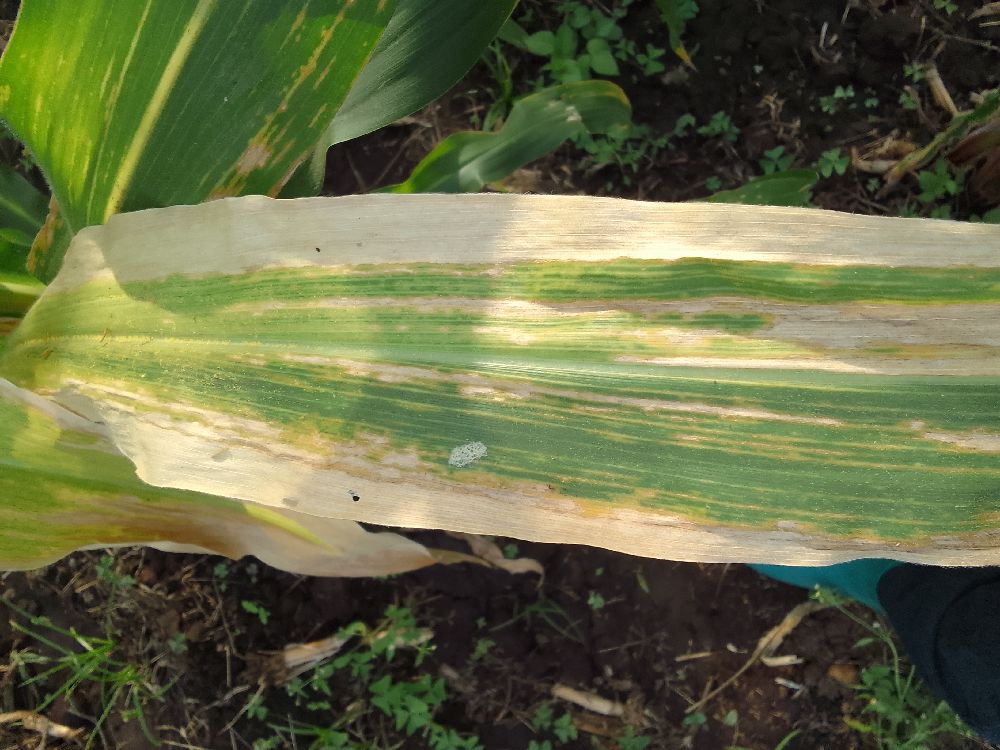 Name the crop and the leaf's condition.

maize, maize lethal necrosis
